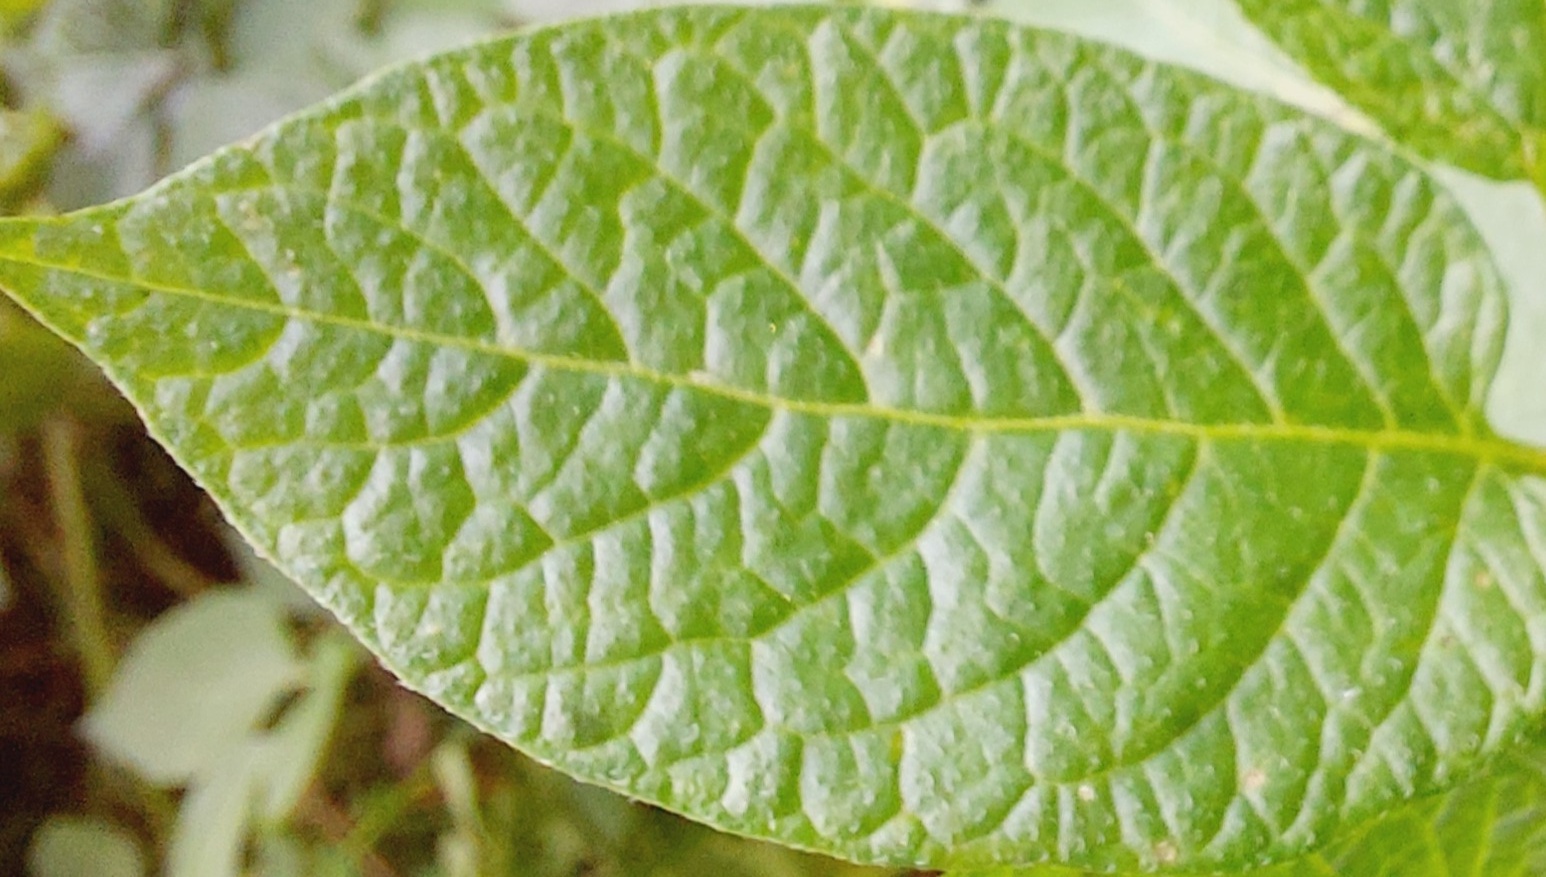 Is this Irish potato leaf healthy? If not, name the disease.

healthy
